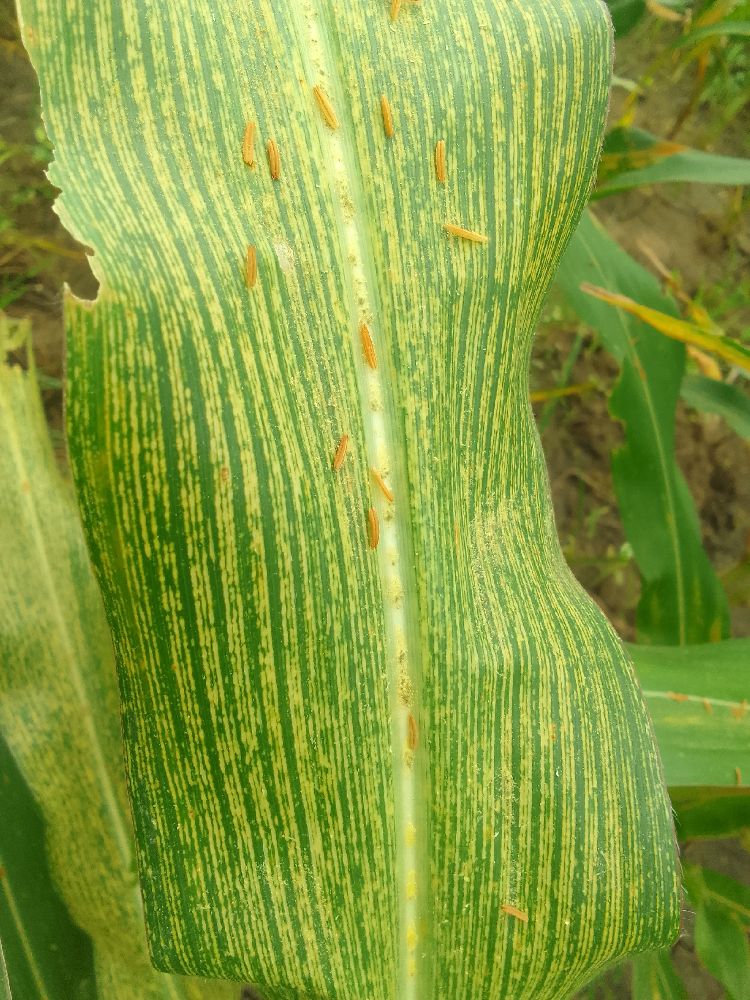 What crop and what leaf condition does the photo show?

maize, maize streak virus
